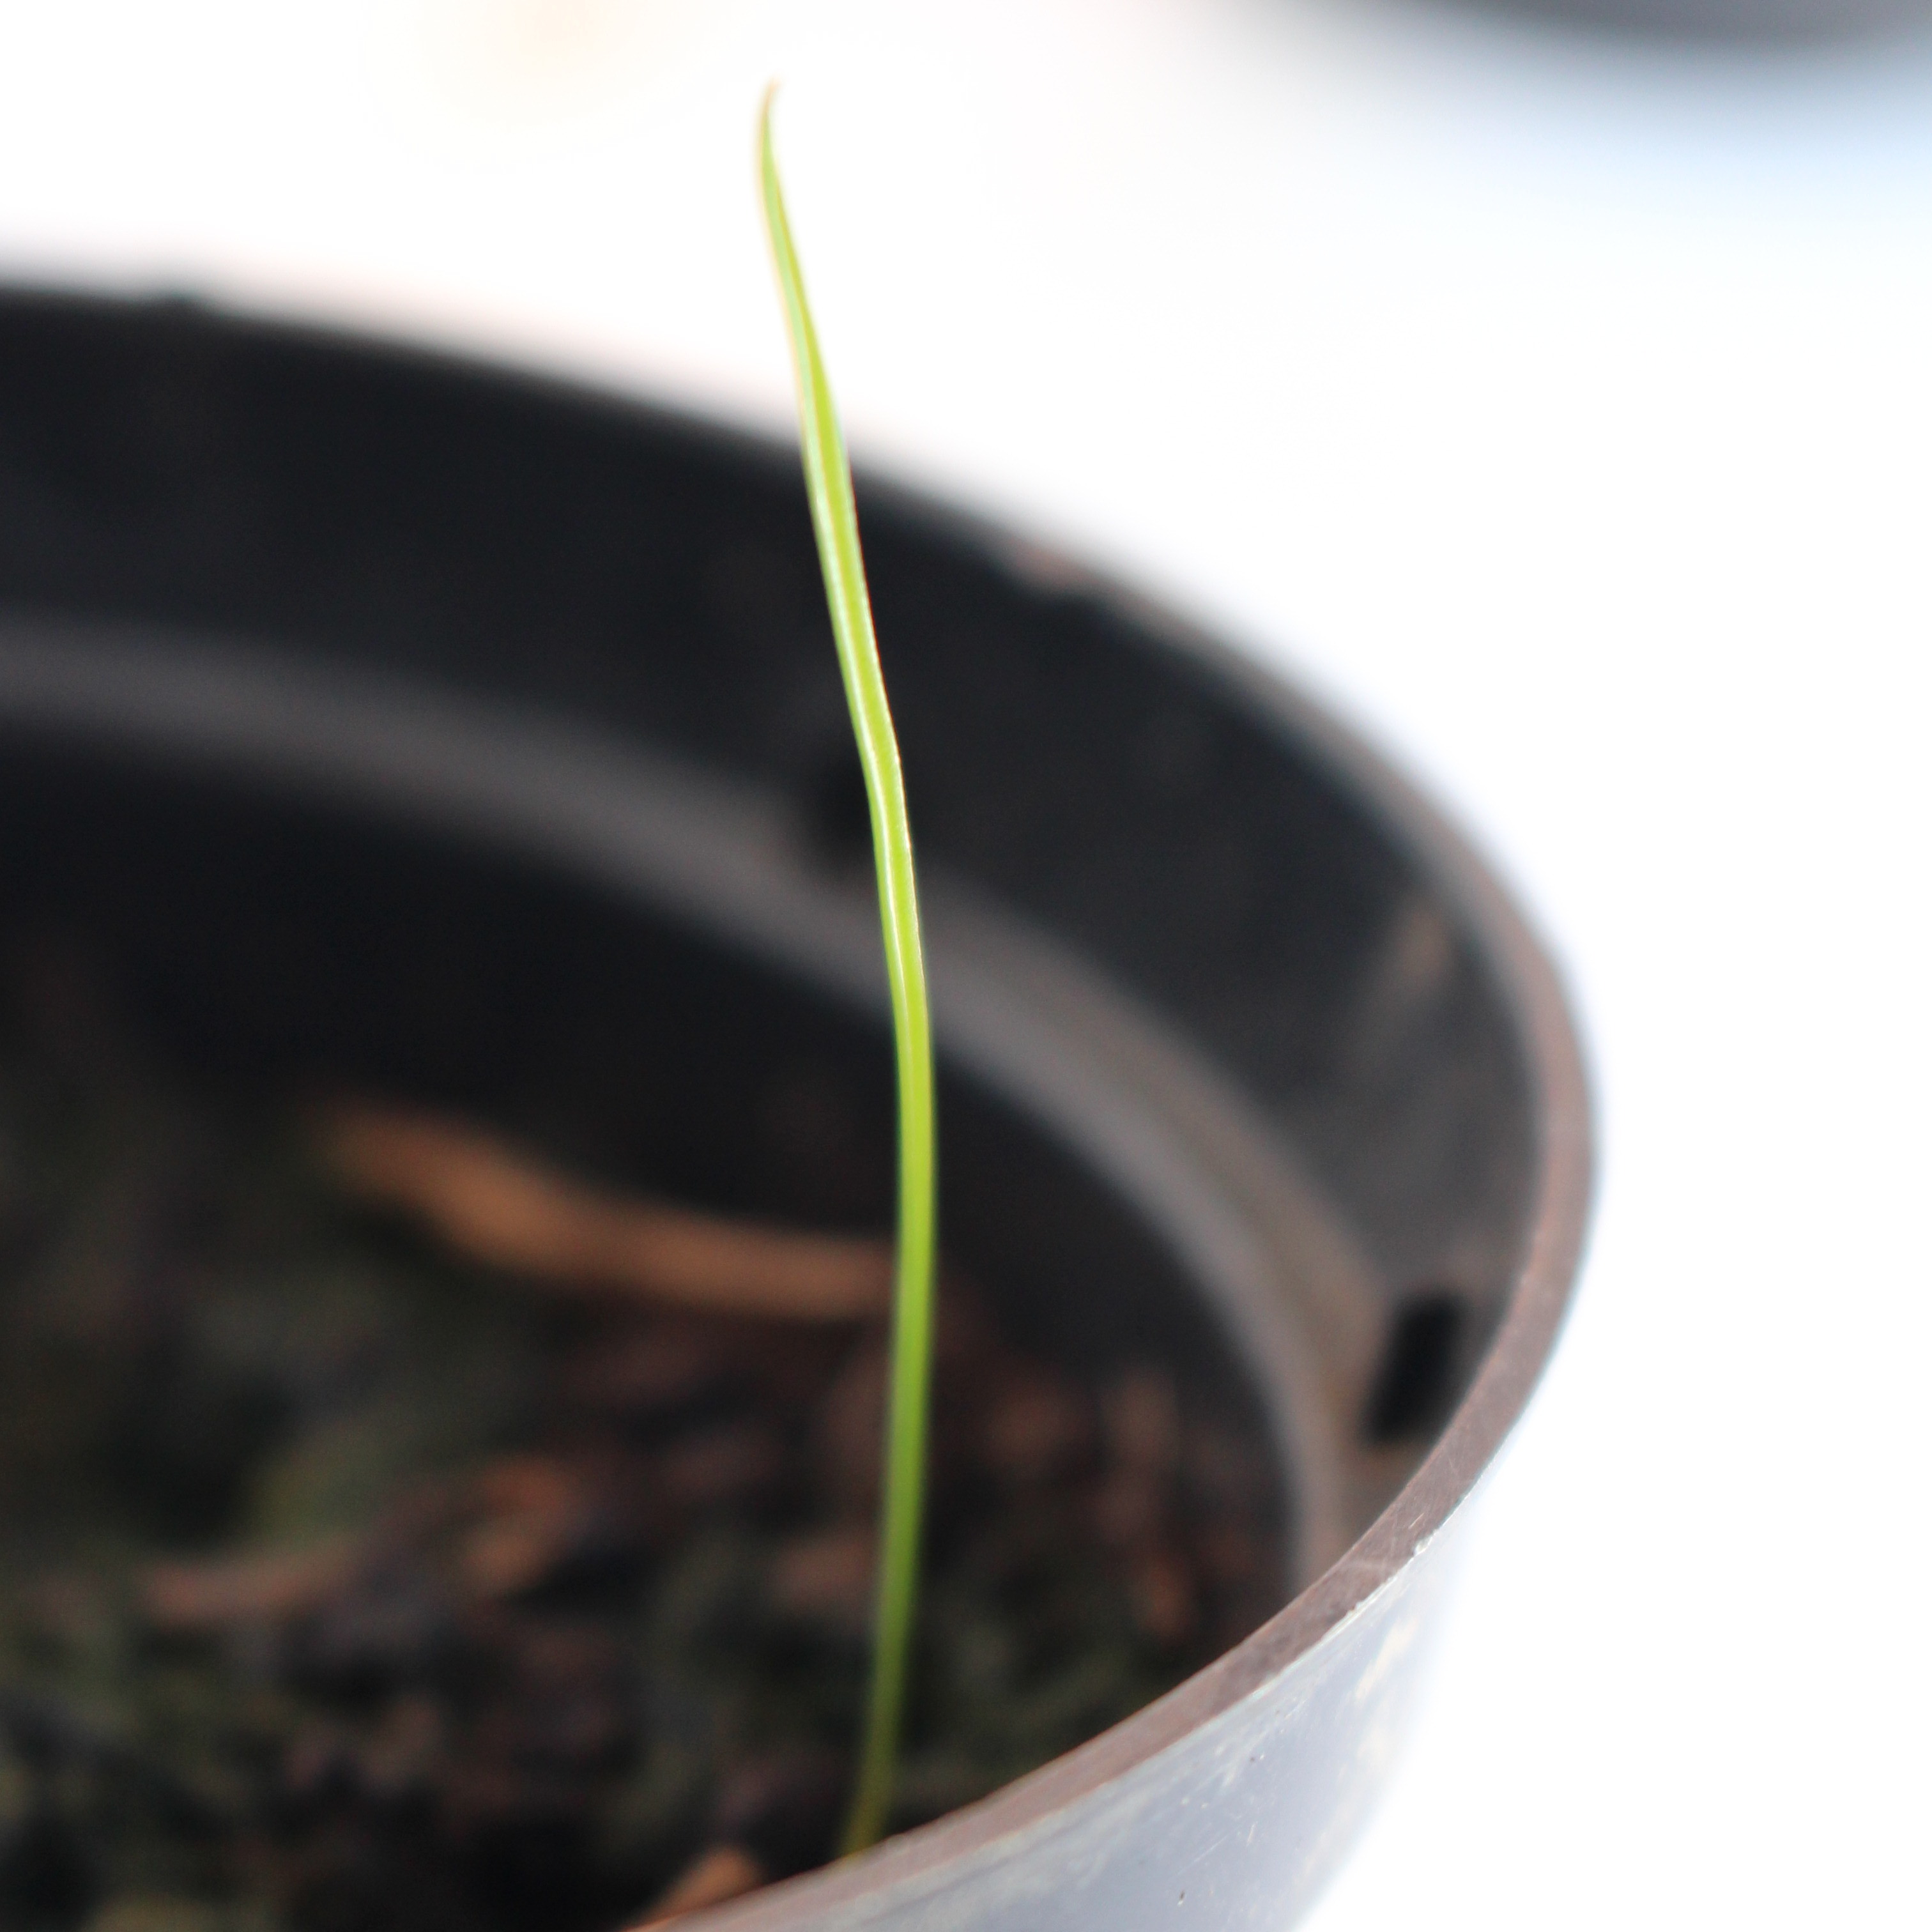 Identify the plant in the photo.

Lolium multiflorum
